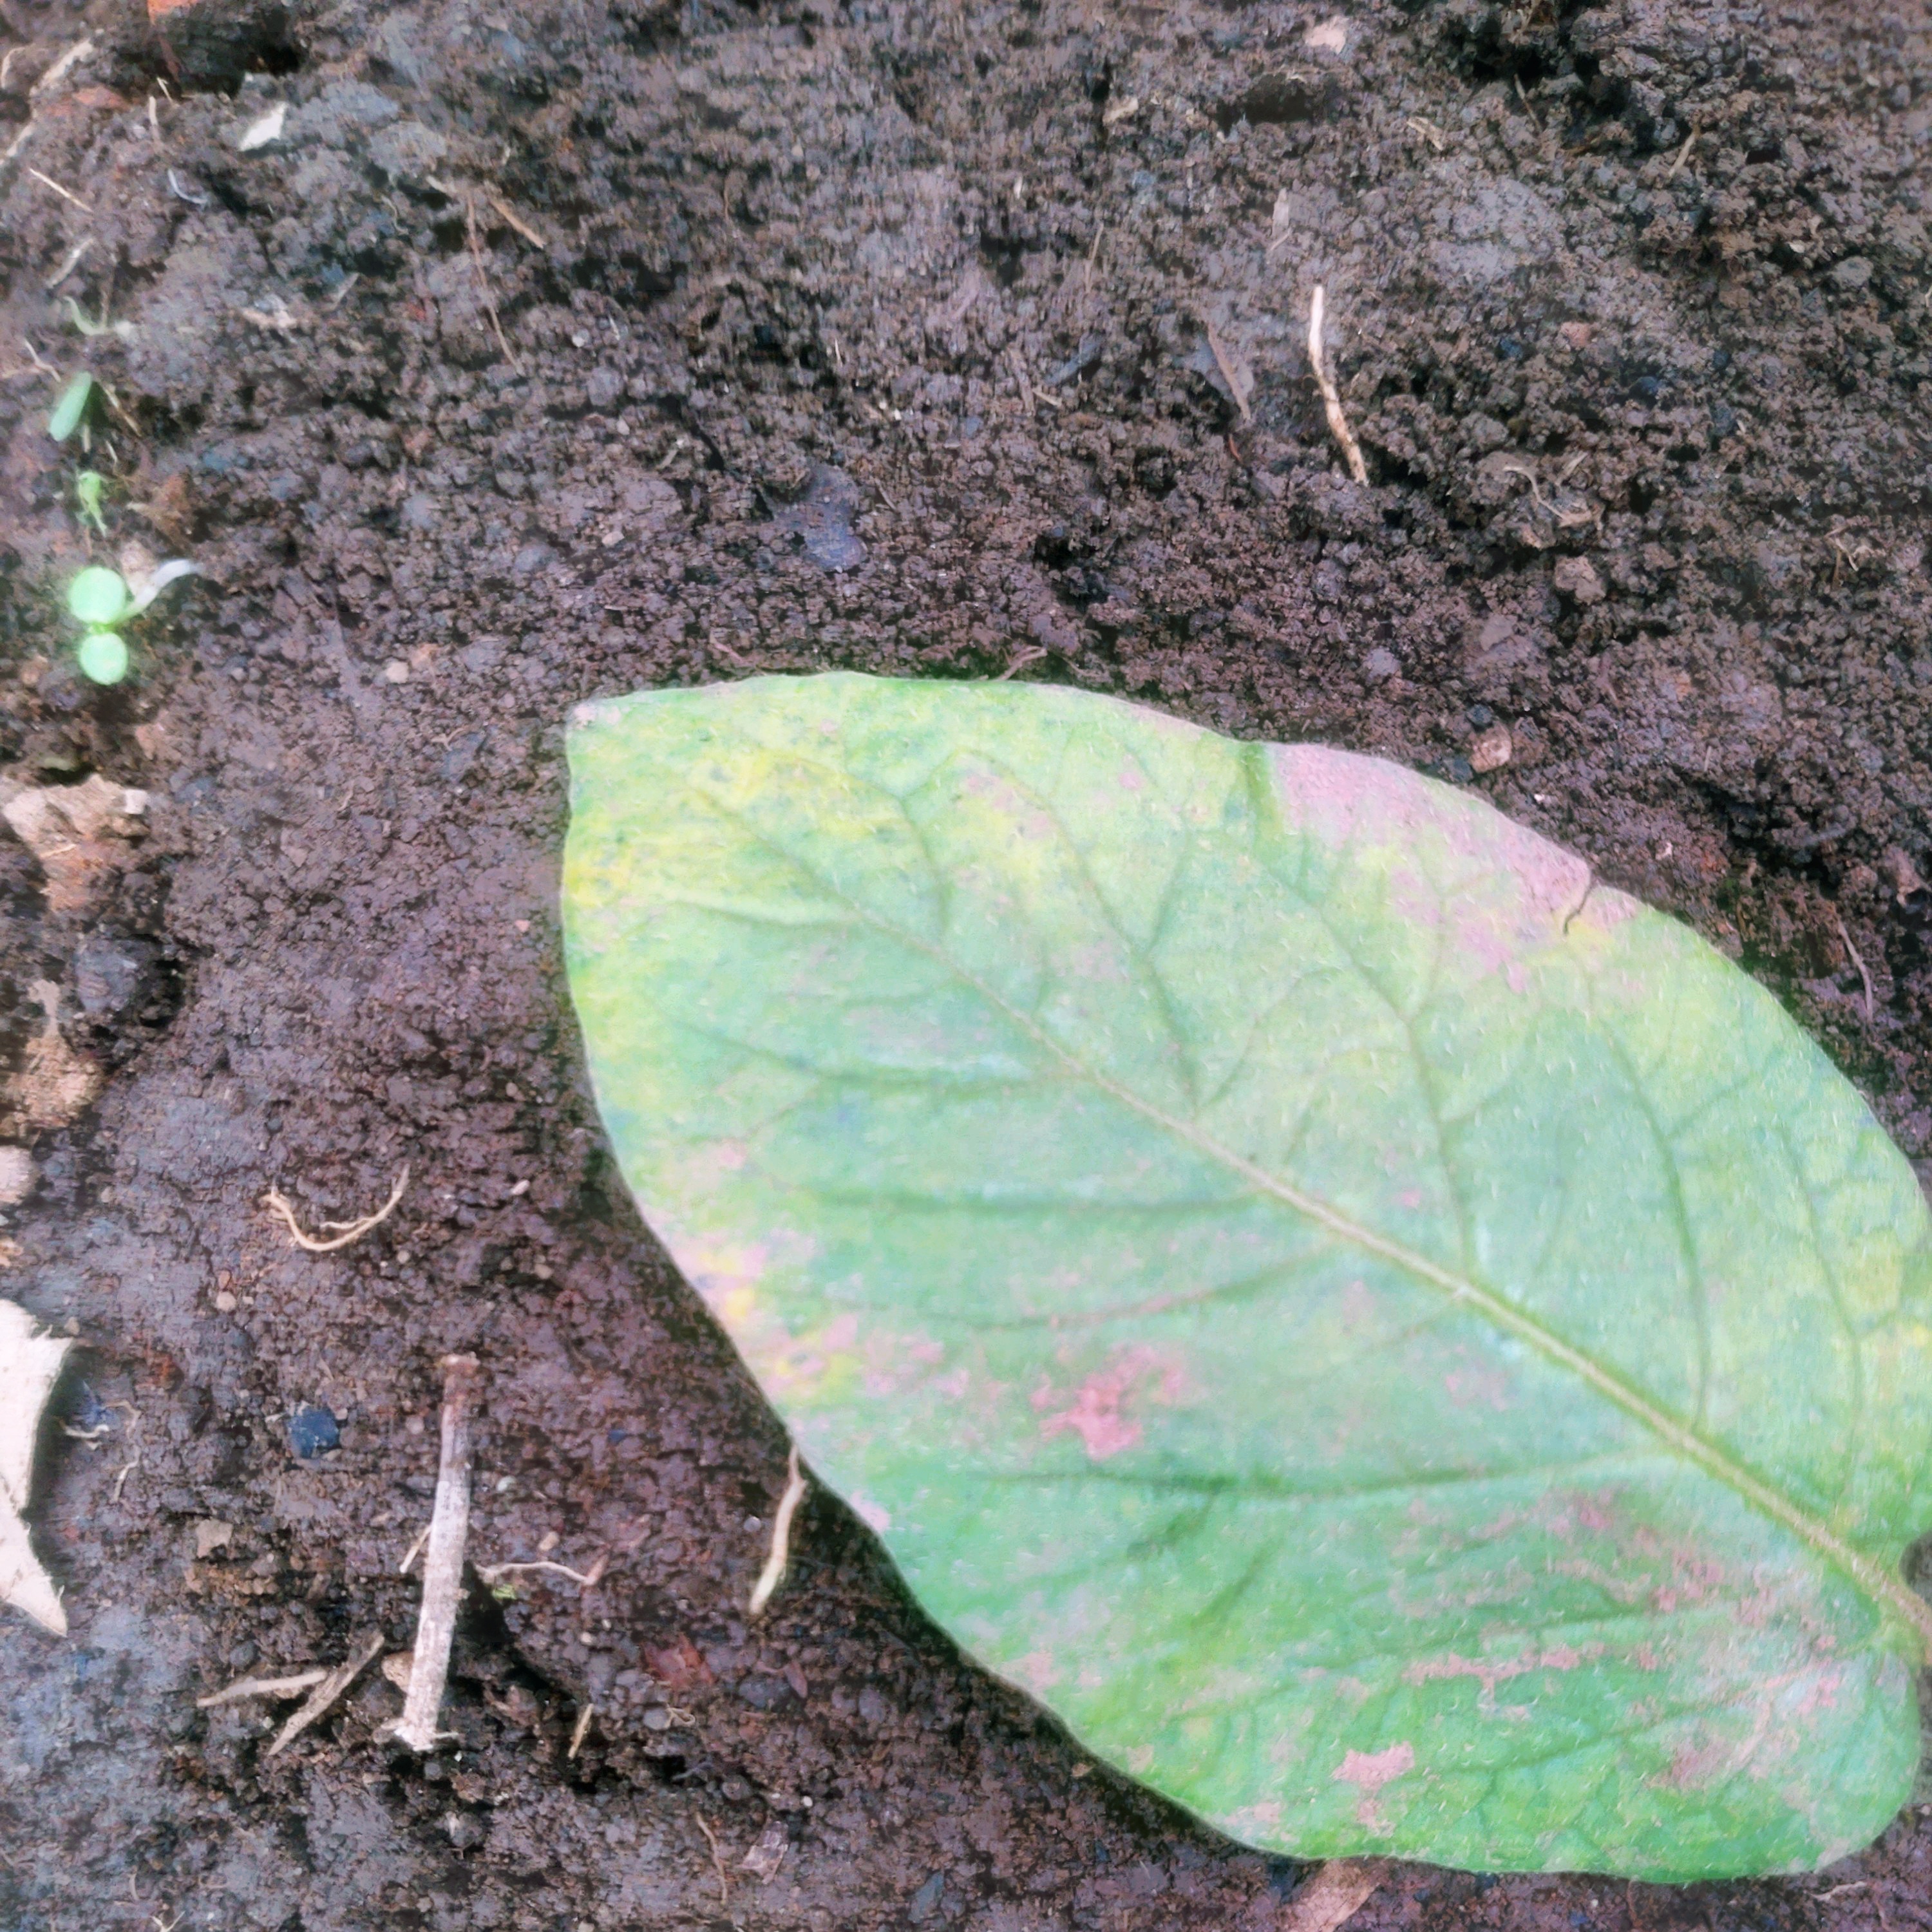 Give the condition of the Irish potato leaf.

late blight
